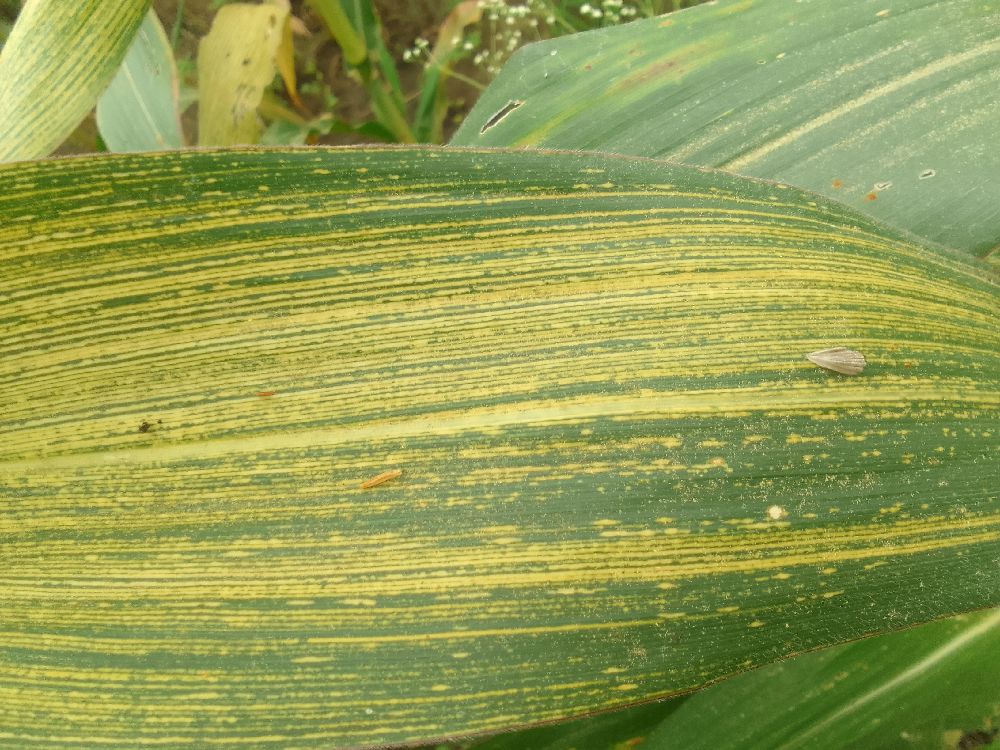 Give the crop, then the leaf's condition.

maize, maize streak virus
